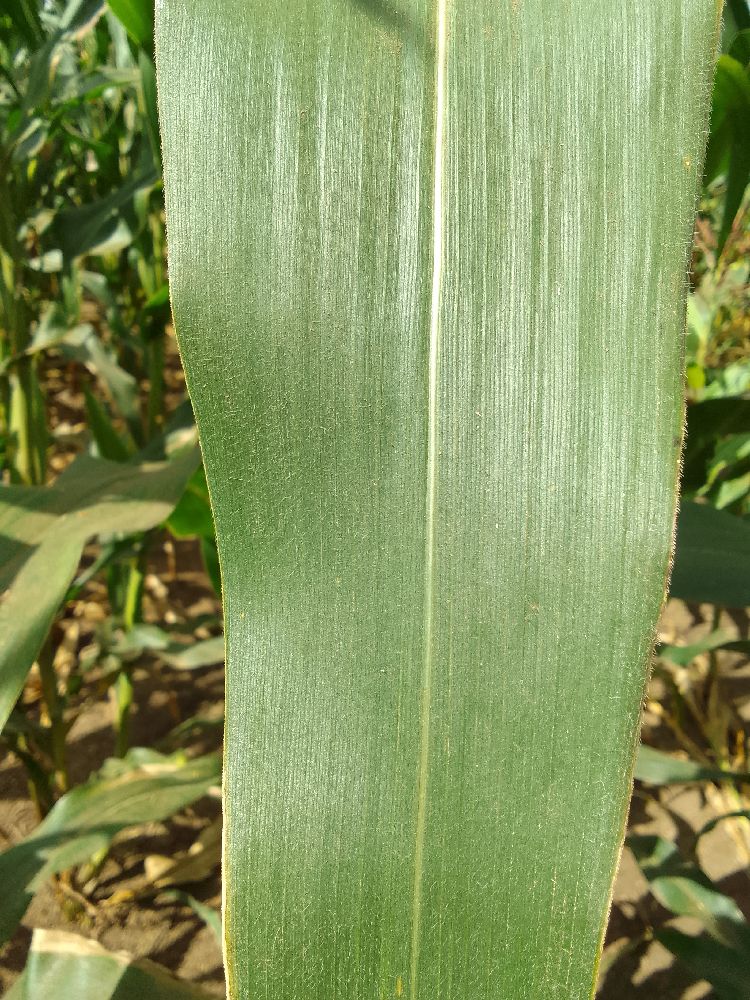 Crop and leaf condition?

maize, healthy
